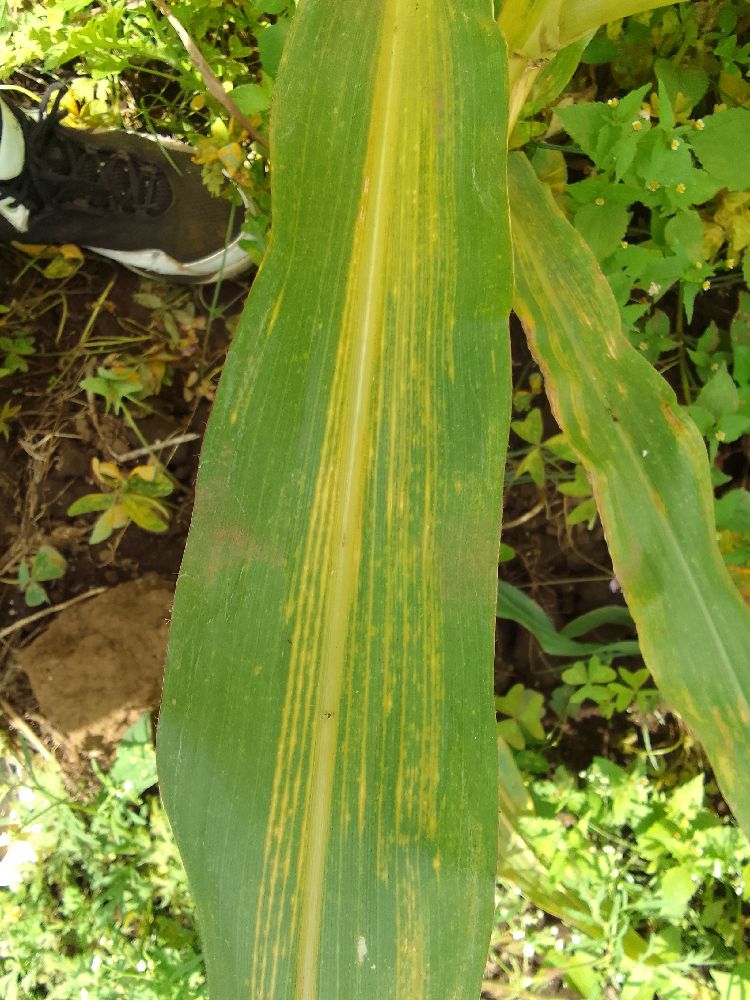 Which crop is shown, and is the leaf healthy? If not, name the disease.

maize, maize lethal necrosis
